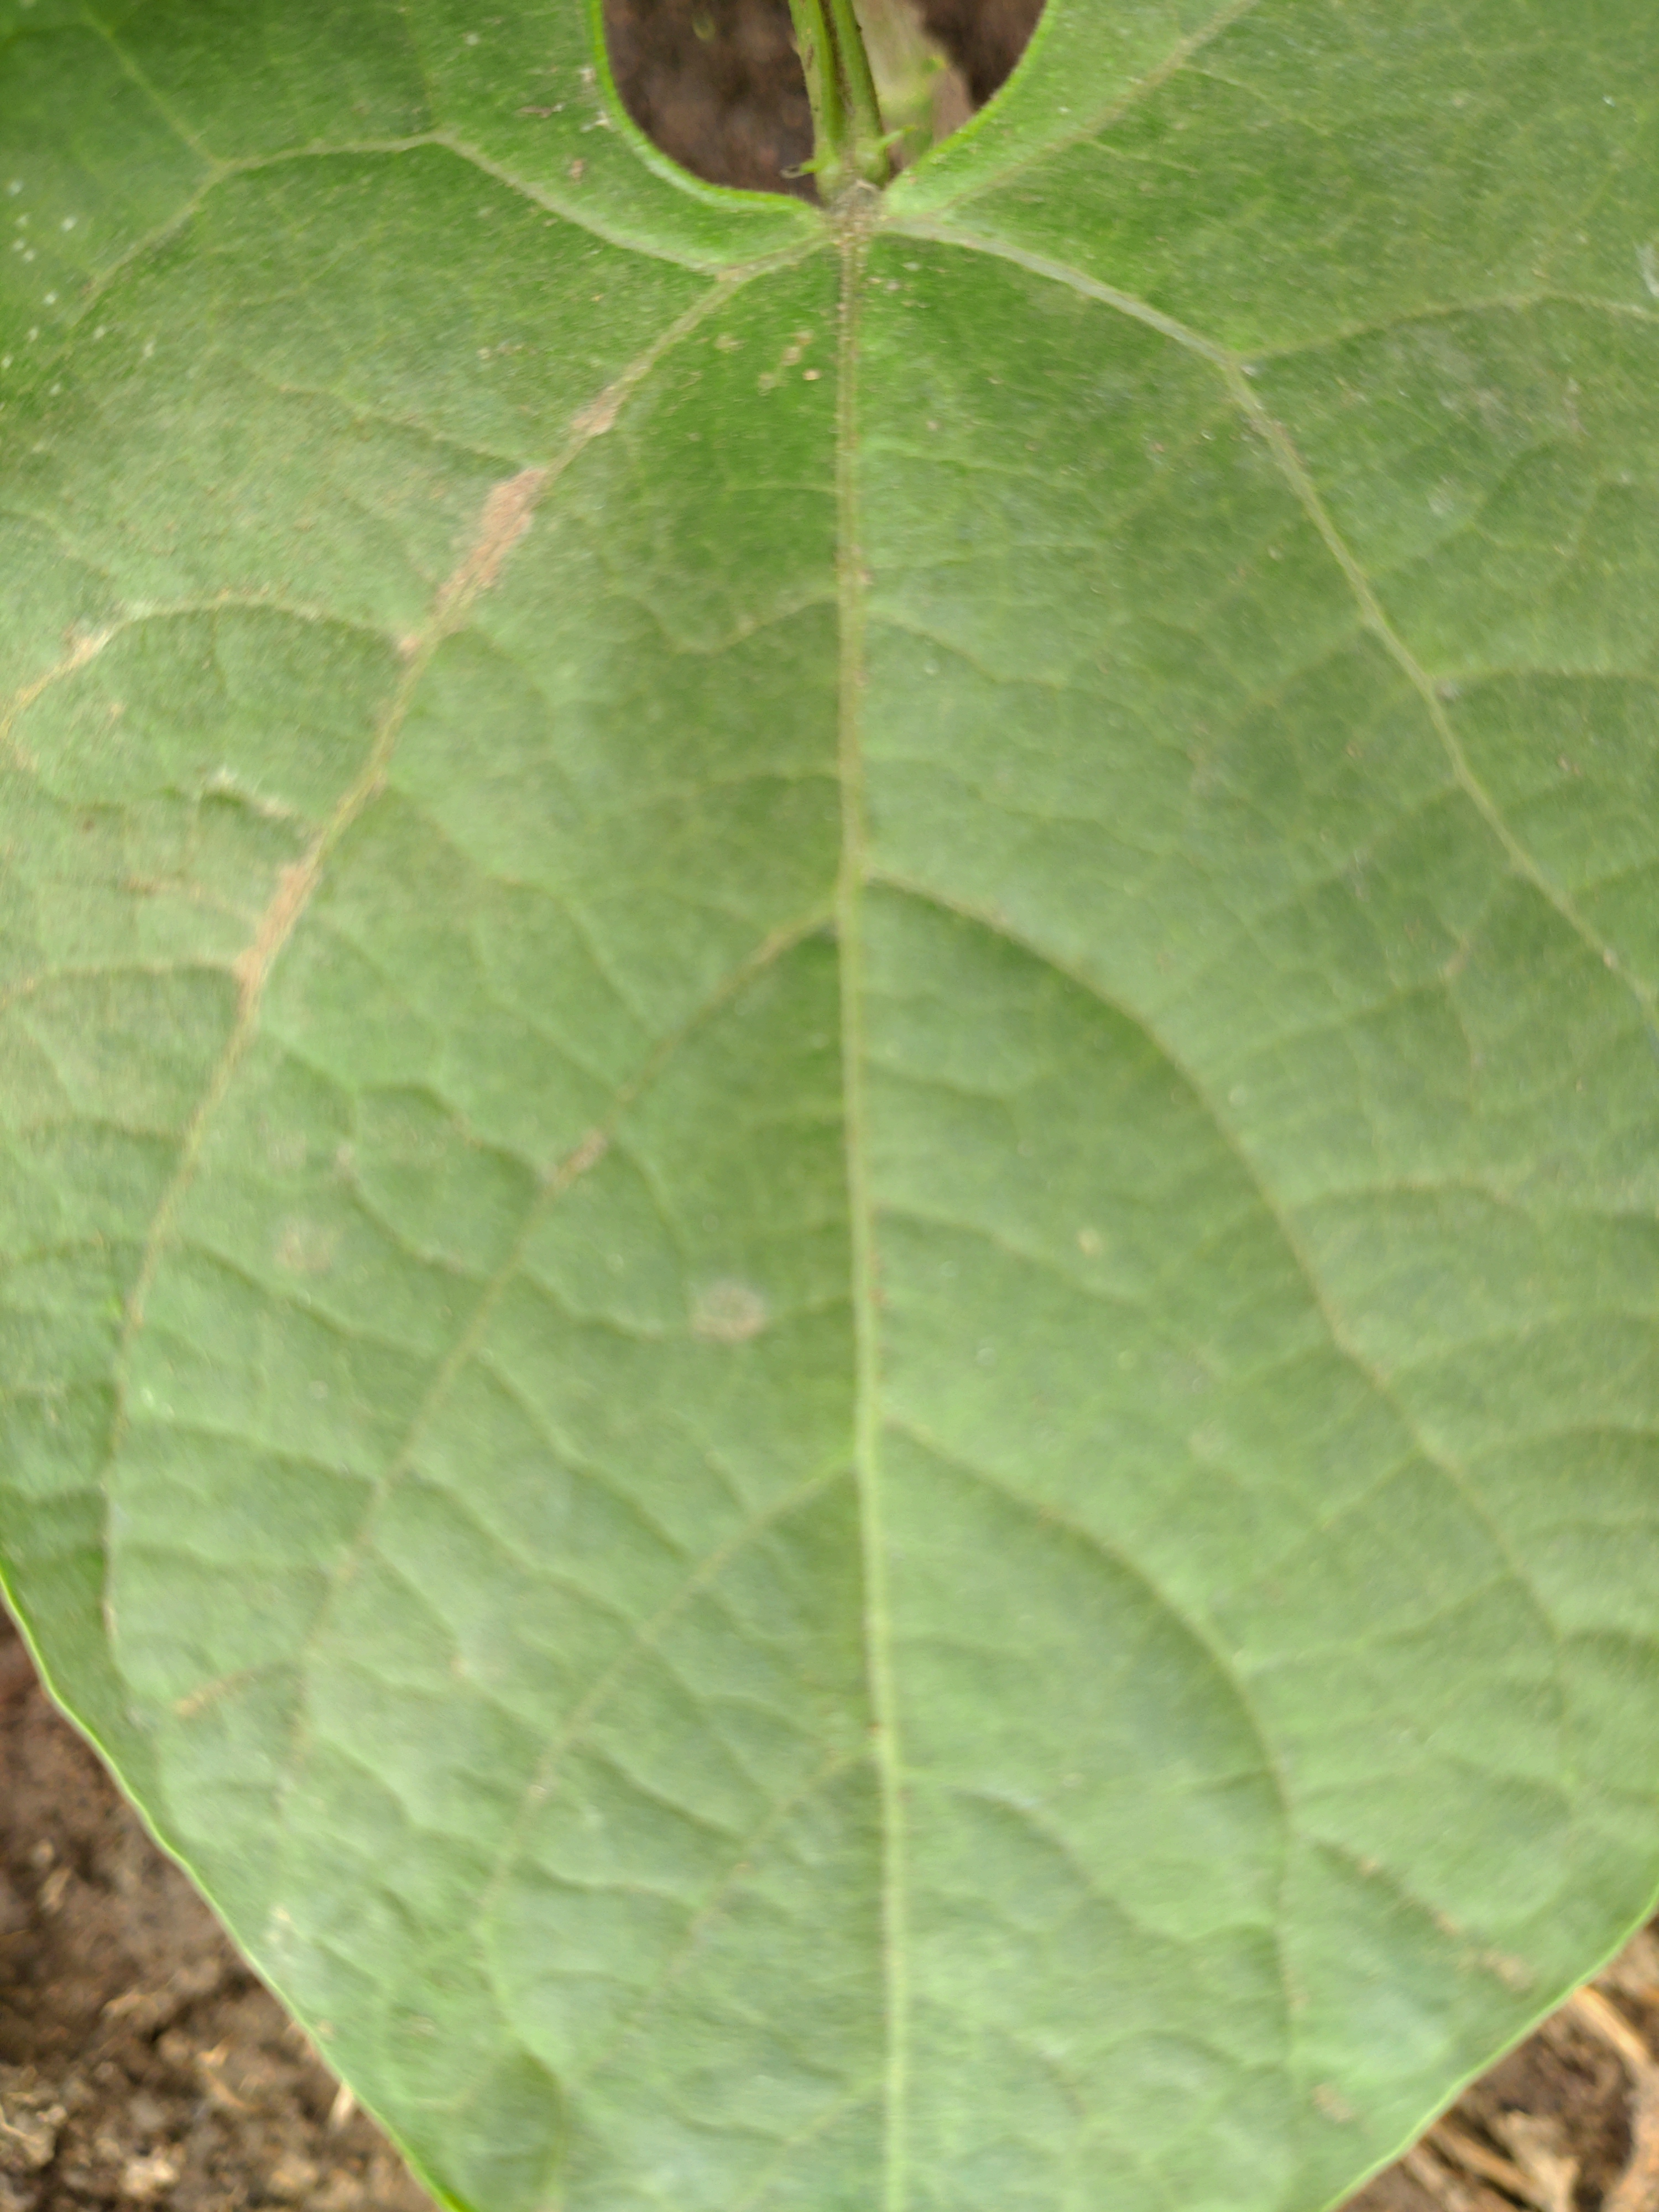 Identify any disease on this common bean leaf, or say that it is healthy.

healthy
